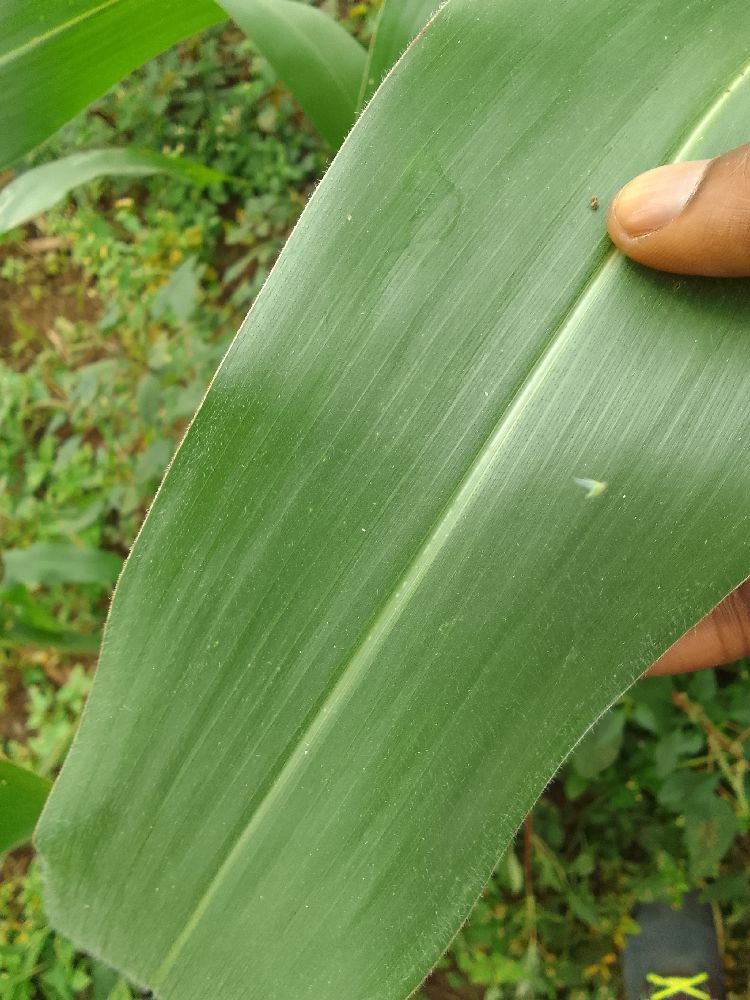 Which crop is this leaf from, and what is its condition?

maize, healthy
